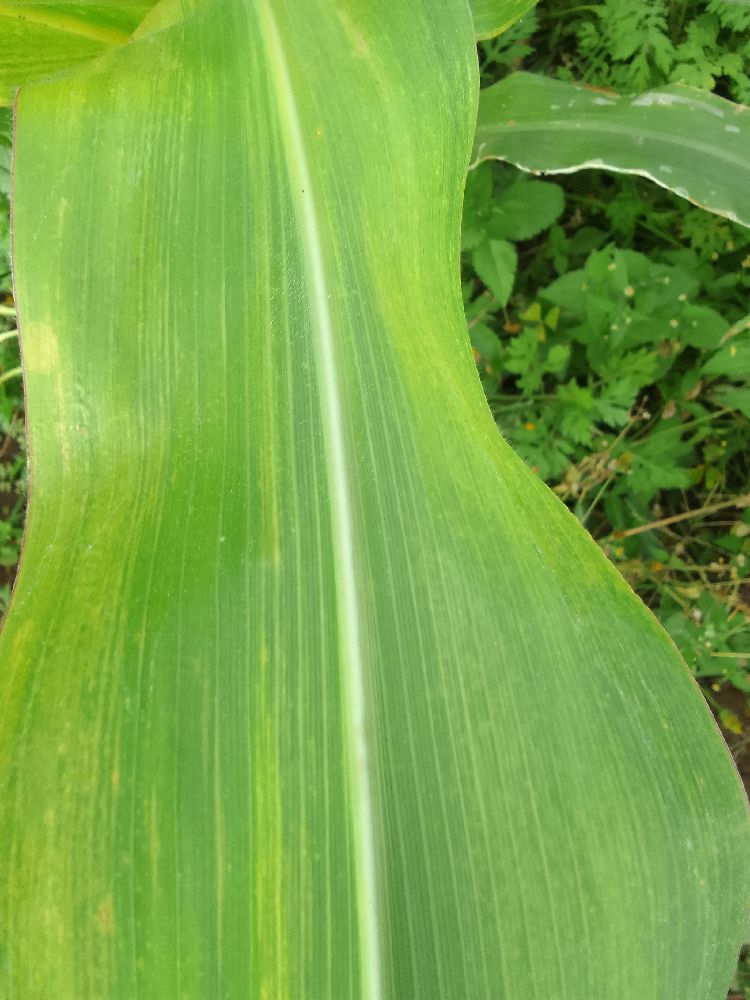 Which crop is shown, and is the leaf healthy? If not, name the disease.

maize, maize lethal necrosis
